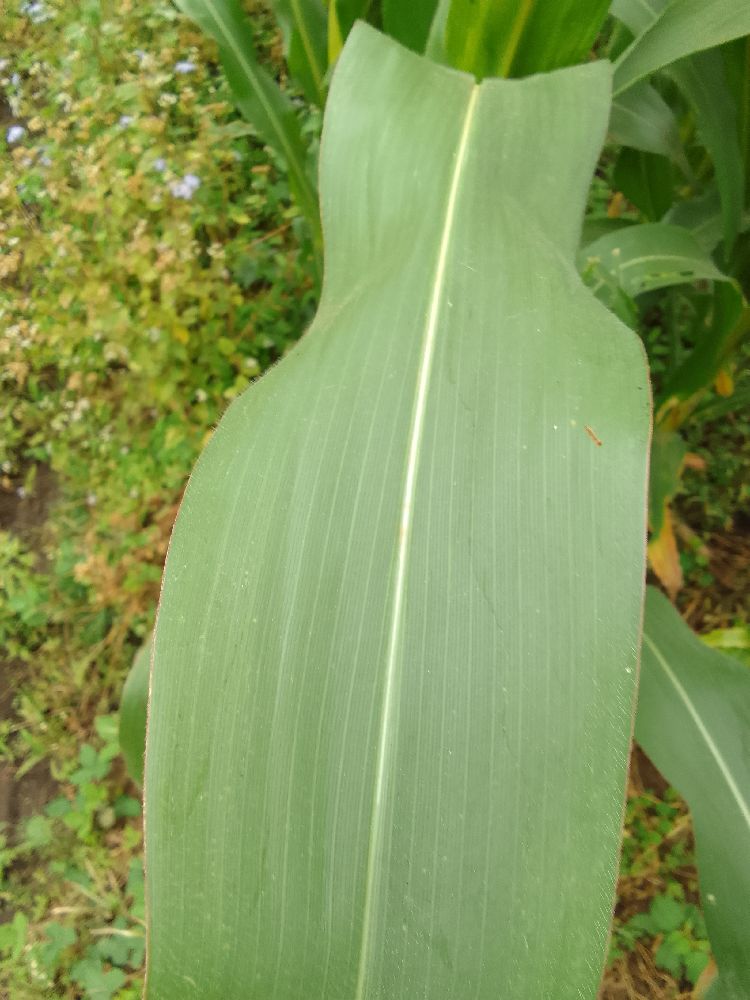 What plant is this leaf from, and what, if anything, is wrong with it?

maize, healthy
